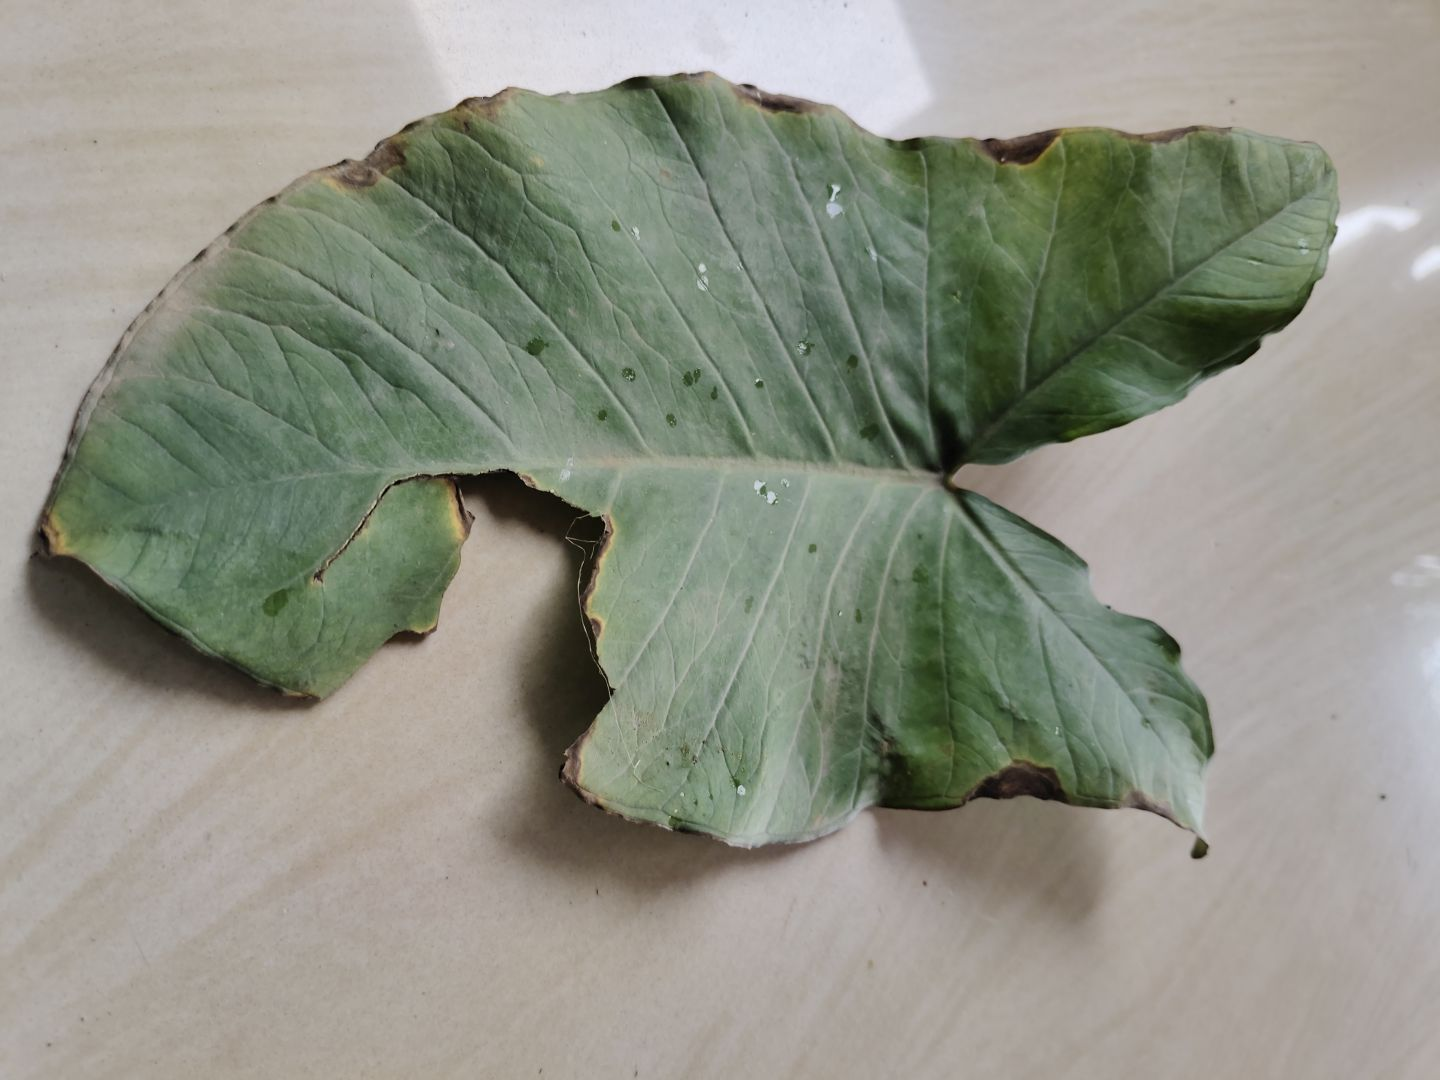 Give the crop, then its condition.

taro, leaf blight
